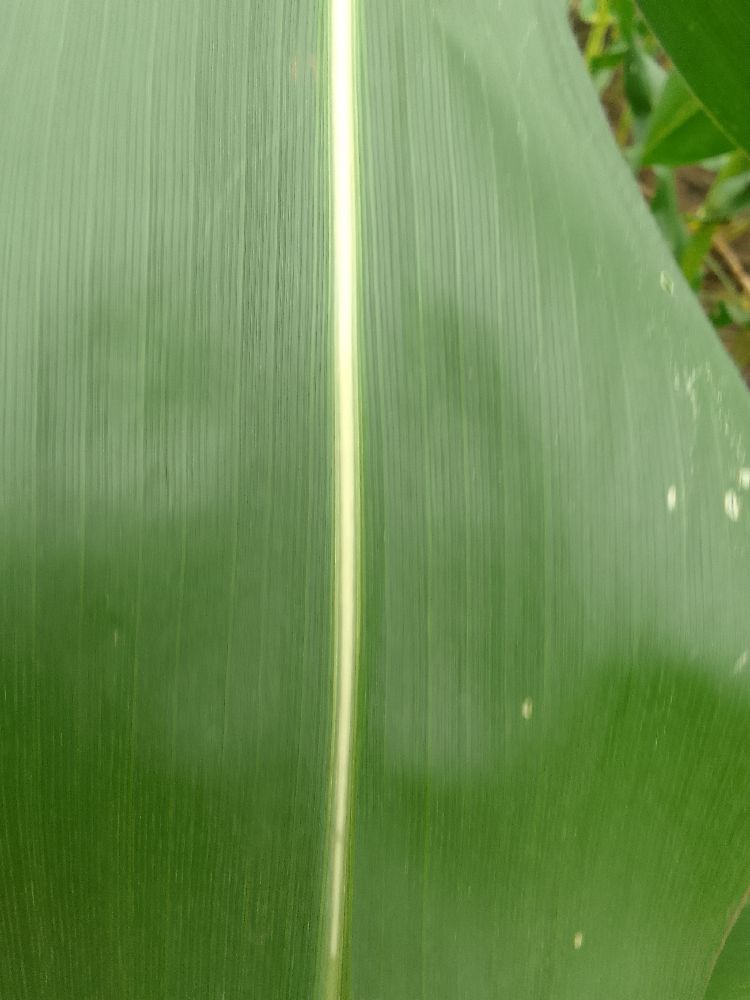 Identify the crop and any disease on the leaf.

maize, healthy
